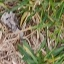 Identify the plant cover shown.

grass
